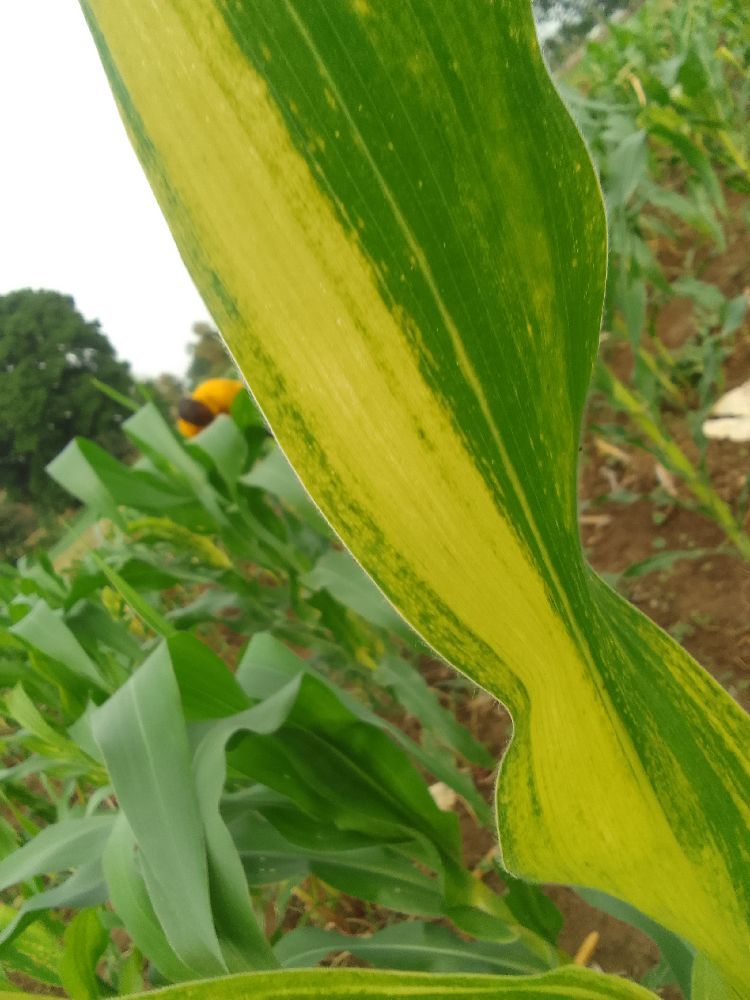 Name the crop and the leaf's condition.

maize, maize lethal necrosis
